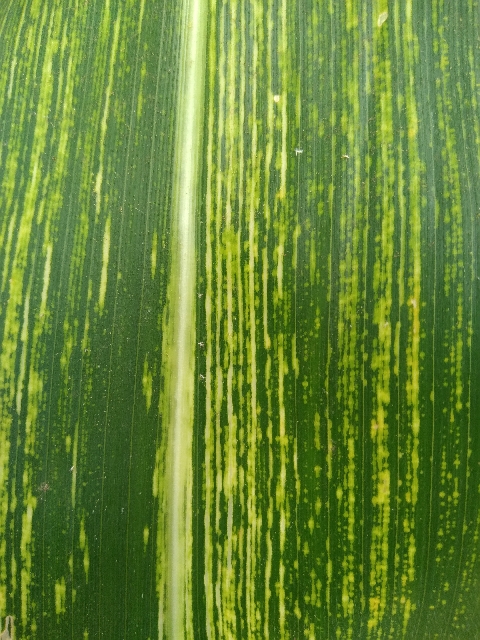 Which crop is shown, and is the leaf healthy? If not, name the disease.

maize, maize streak virus
